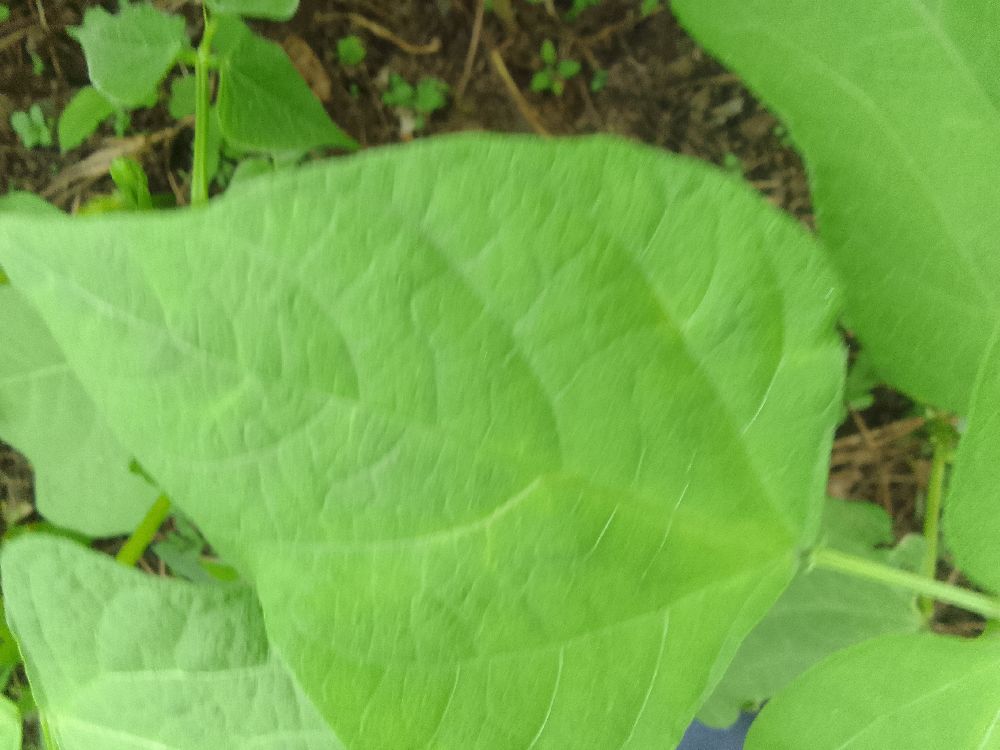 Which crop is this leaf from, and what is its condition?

common bean, healthy
